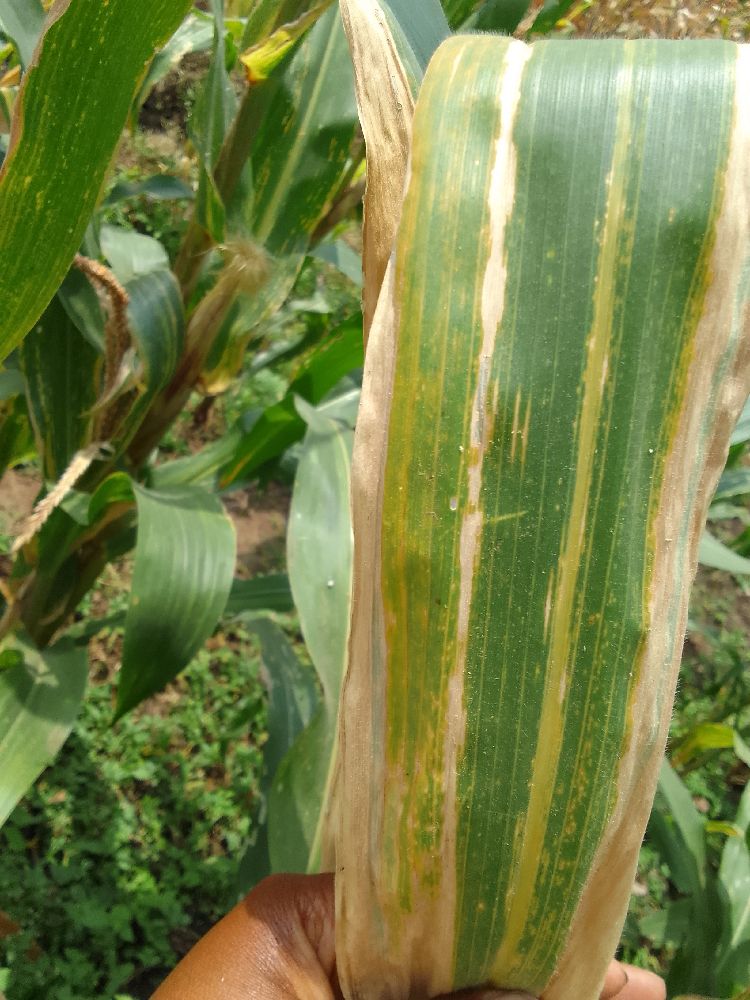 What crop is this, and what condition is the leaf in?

maize, maize lethal necrosis
